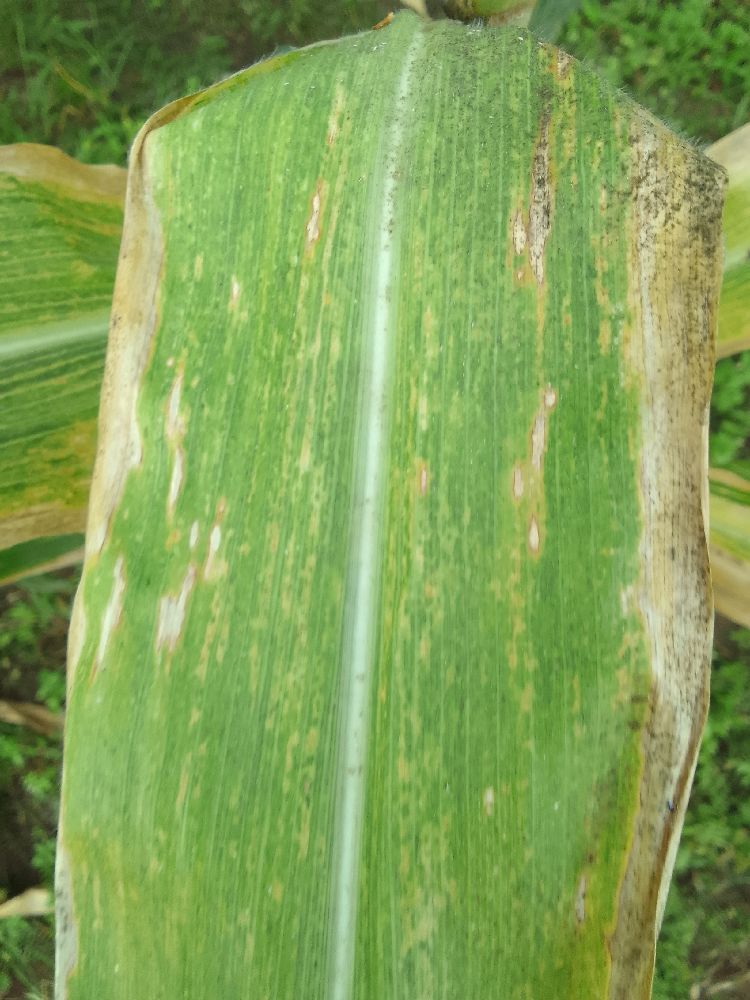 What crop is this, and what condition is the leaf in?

maize, maize lethal necrosis
